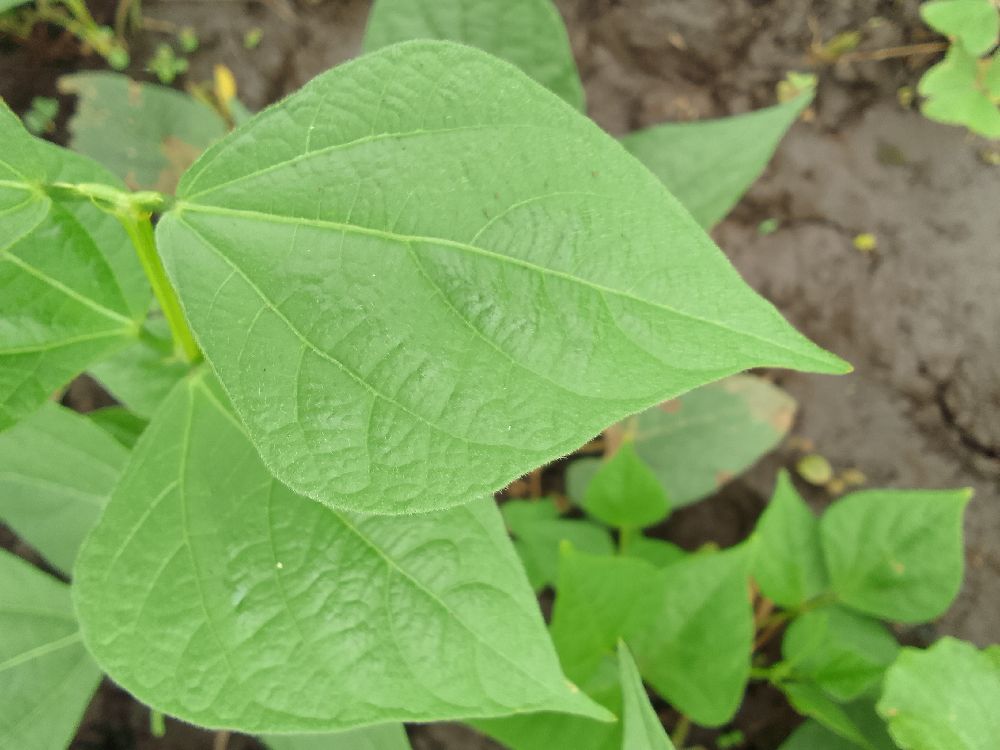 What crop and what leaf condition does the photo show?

common bean, healthy
